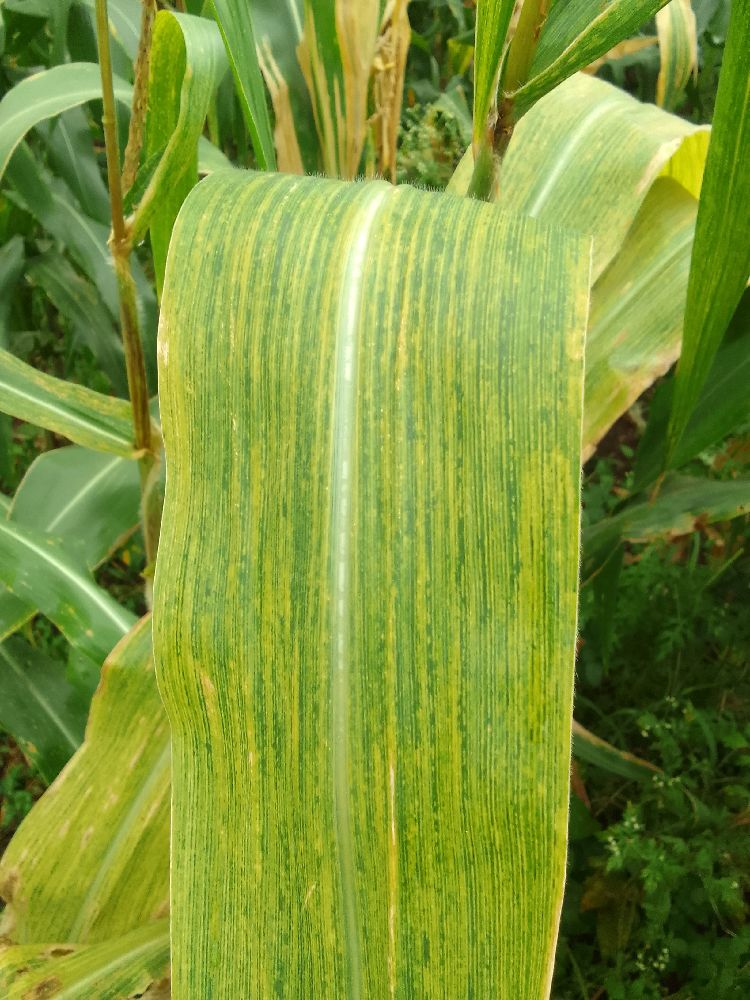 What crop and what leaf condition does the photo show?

maize, maize lethal necrosis
